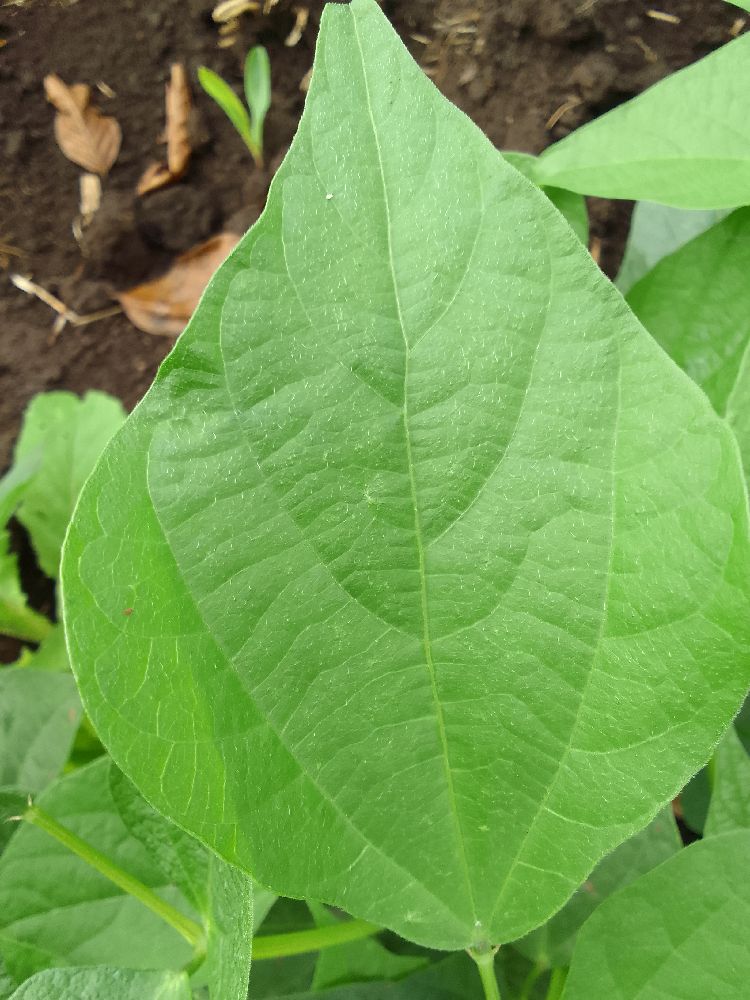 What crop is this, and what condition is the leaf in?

common bean, healthy
